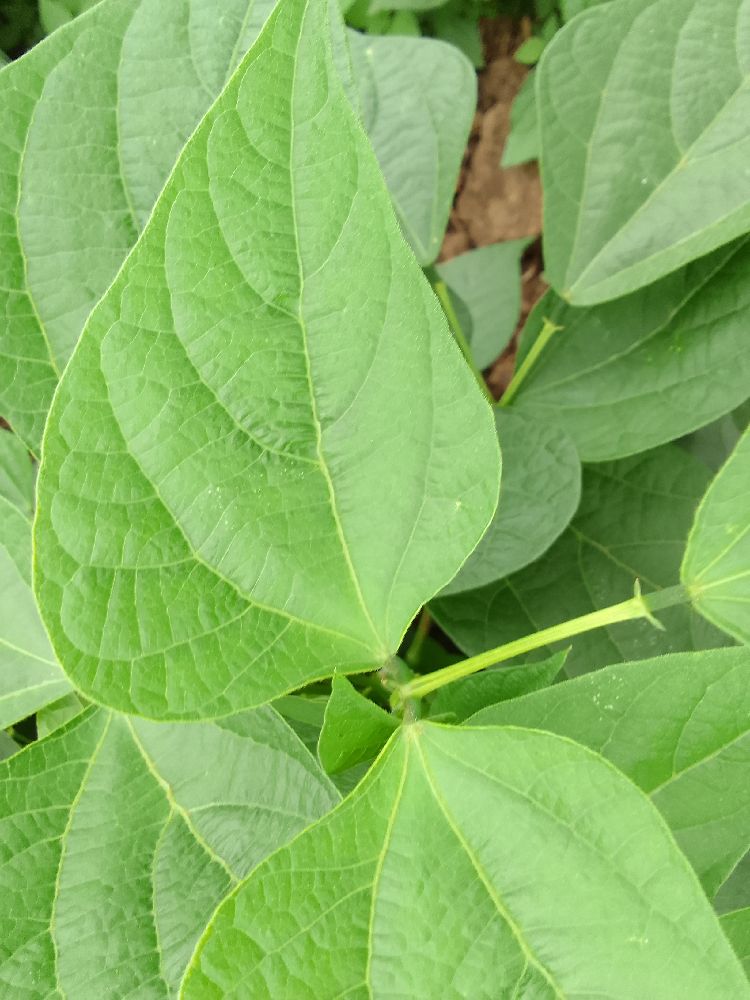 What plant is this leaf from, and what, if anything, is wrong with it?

common bean, healthy
